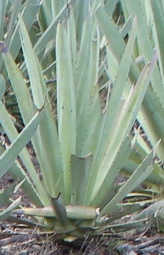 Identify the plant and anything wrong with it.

agave, small
